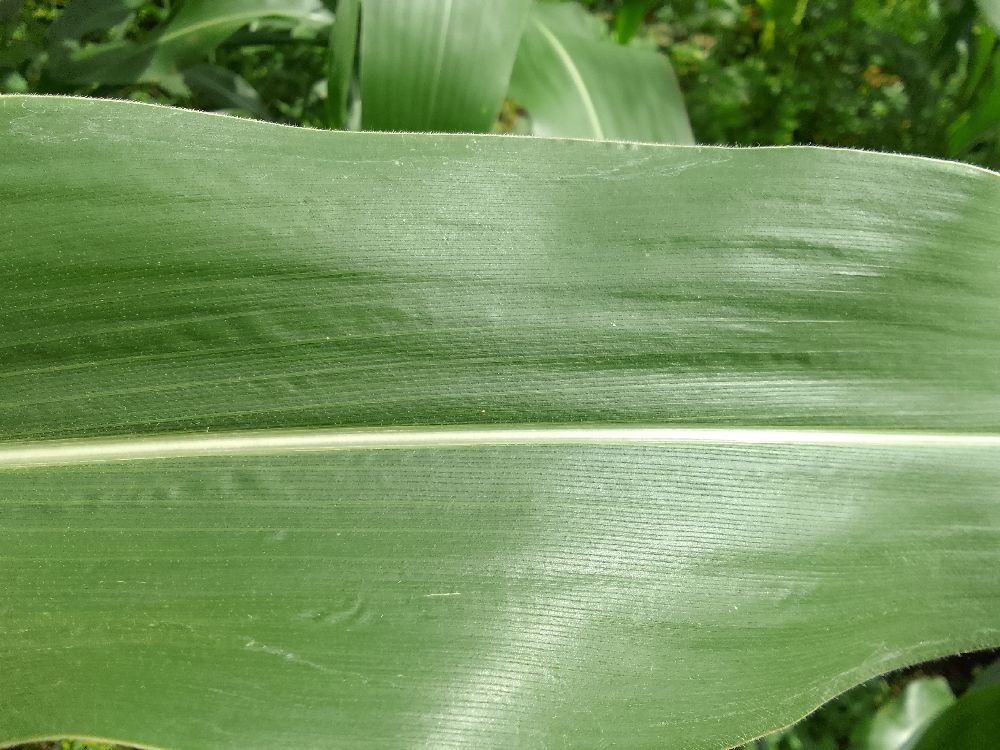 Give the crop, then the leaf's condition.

maize, healthy
